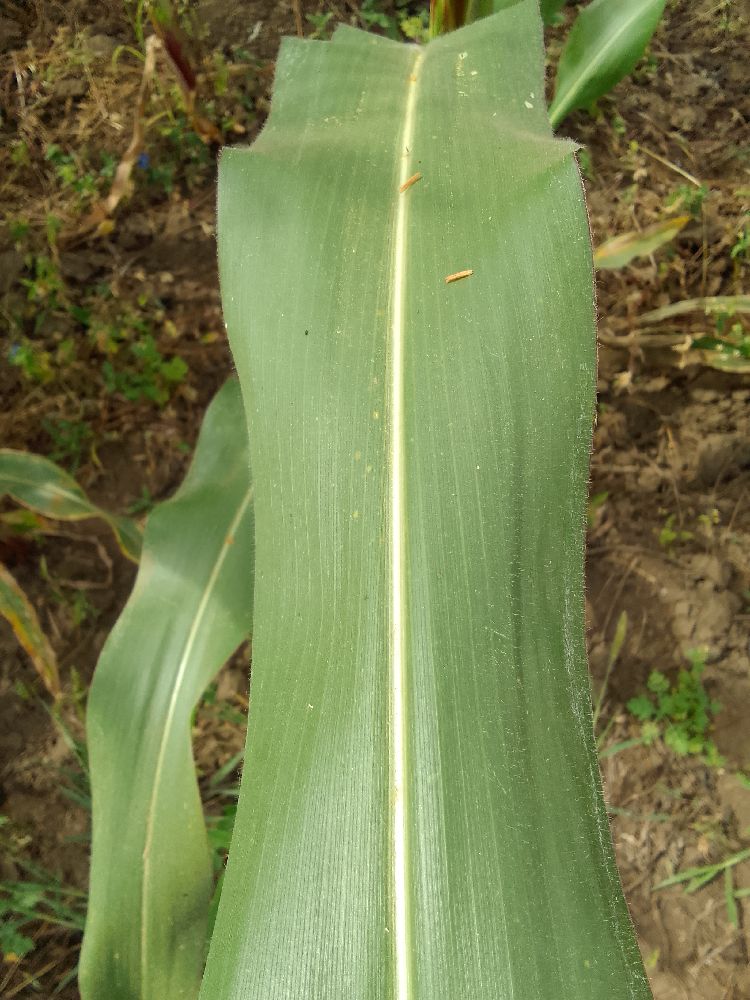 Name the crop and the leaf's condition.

maize, healthy
